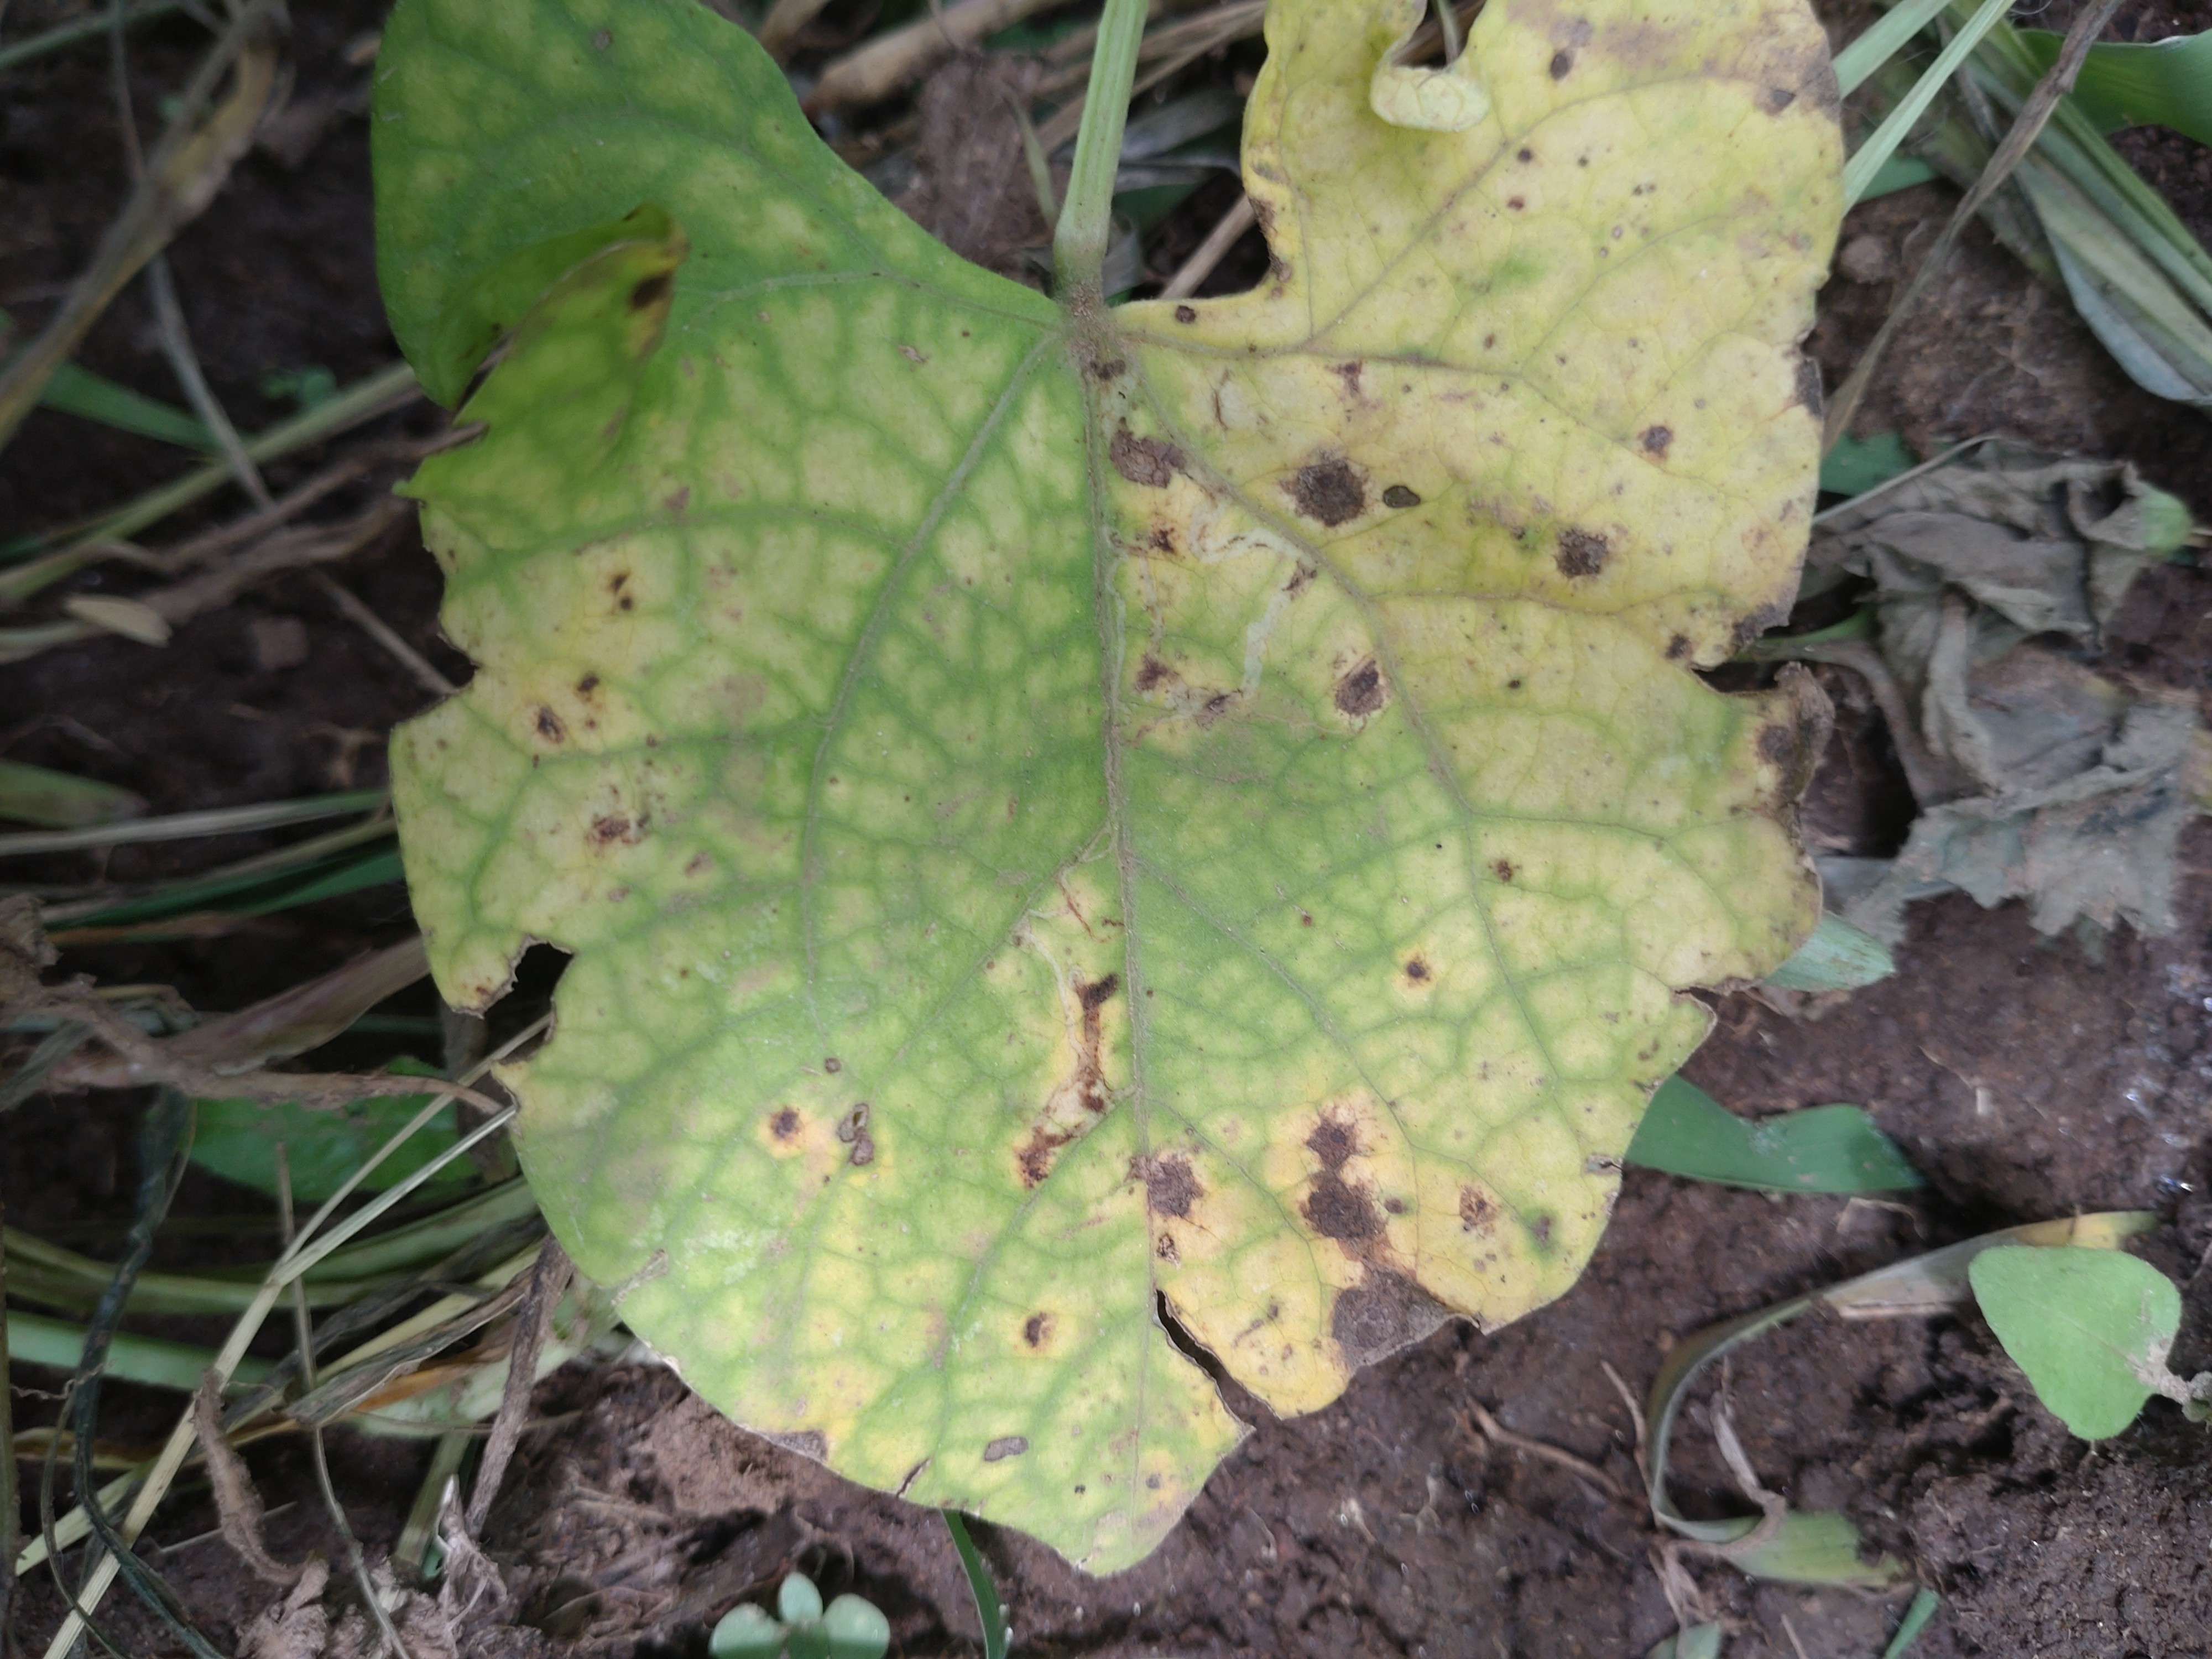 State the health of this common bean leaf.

rust
